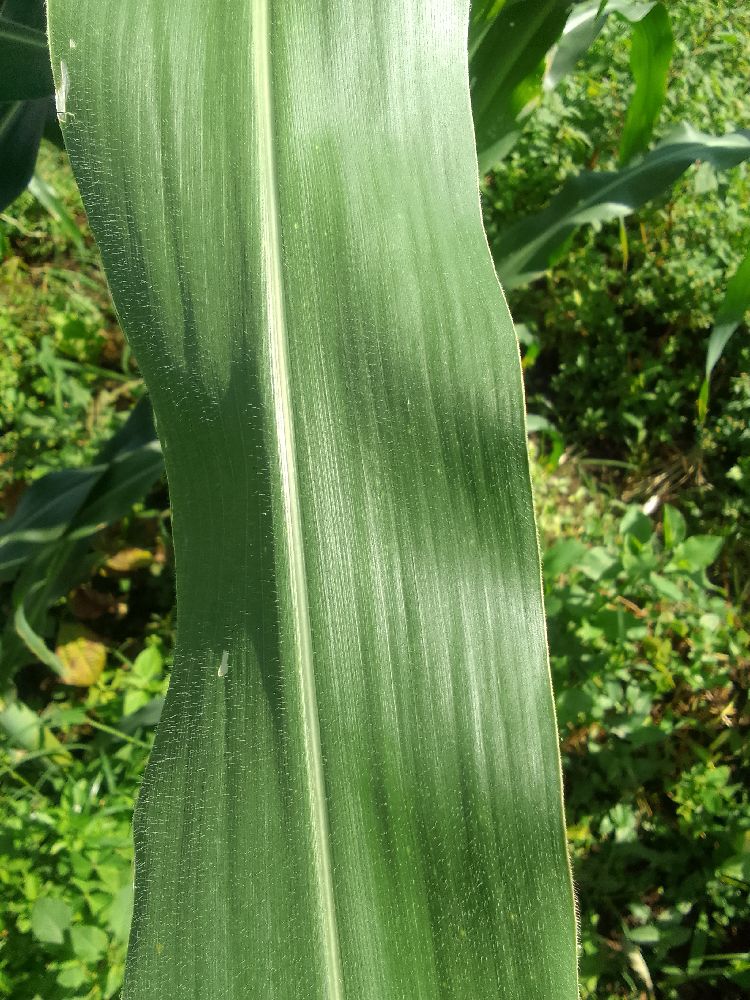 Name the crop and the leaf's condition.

maize, healthy
